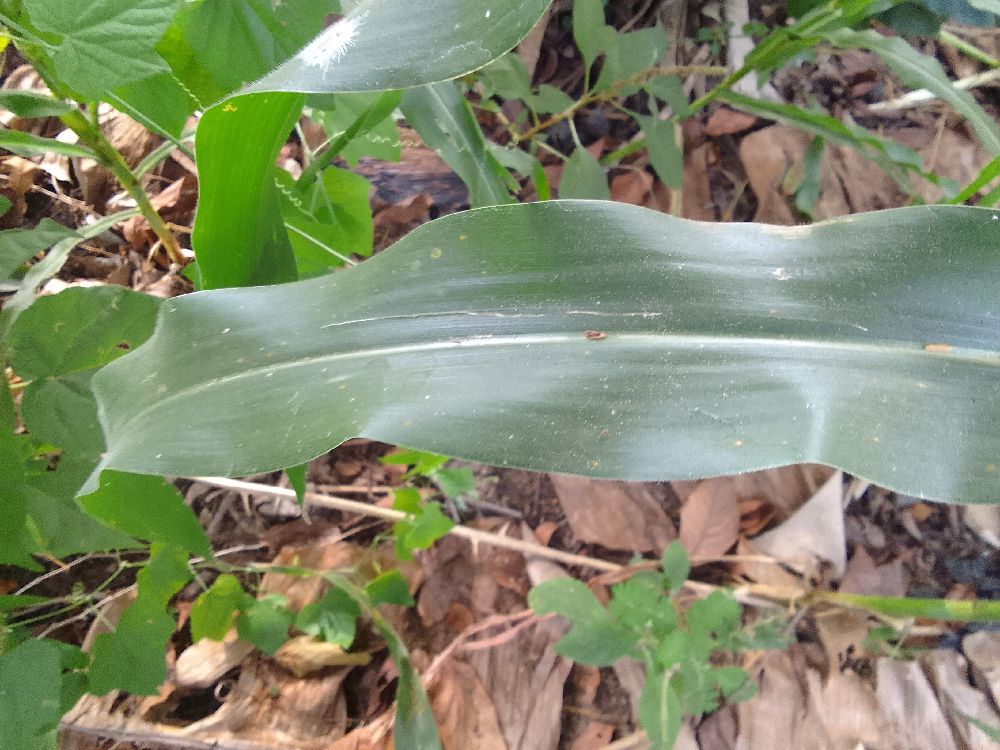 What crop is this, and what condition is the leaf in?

maize, healthy
